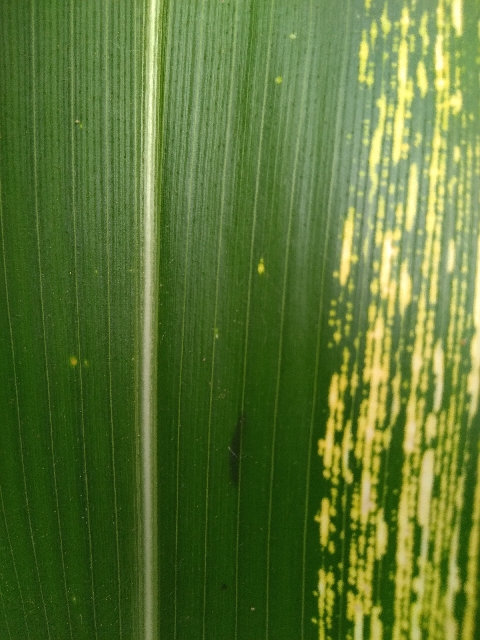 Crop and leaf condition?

maize, maize streak virus
